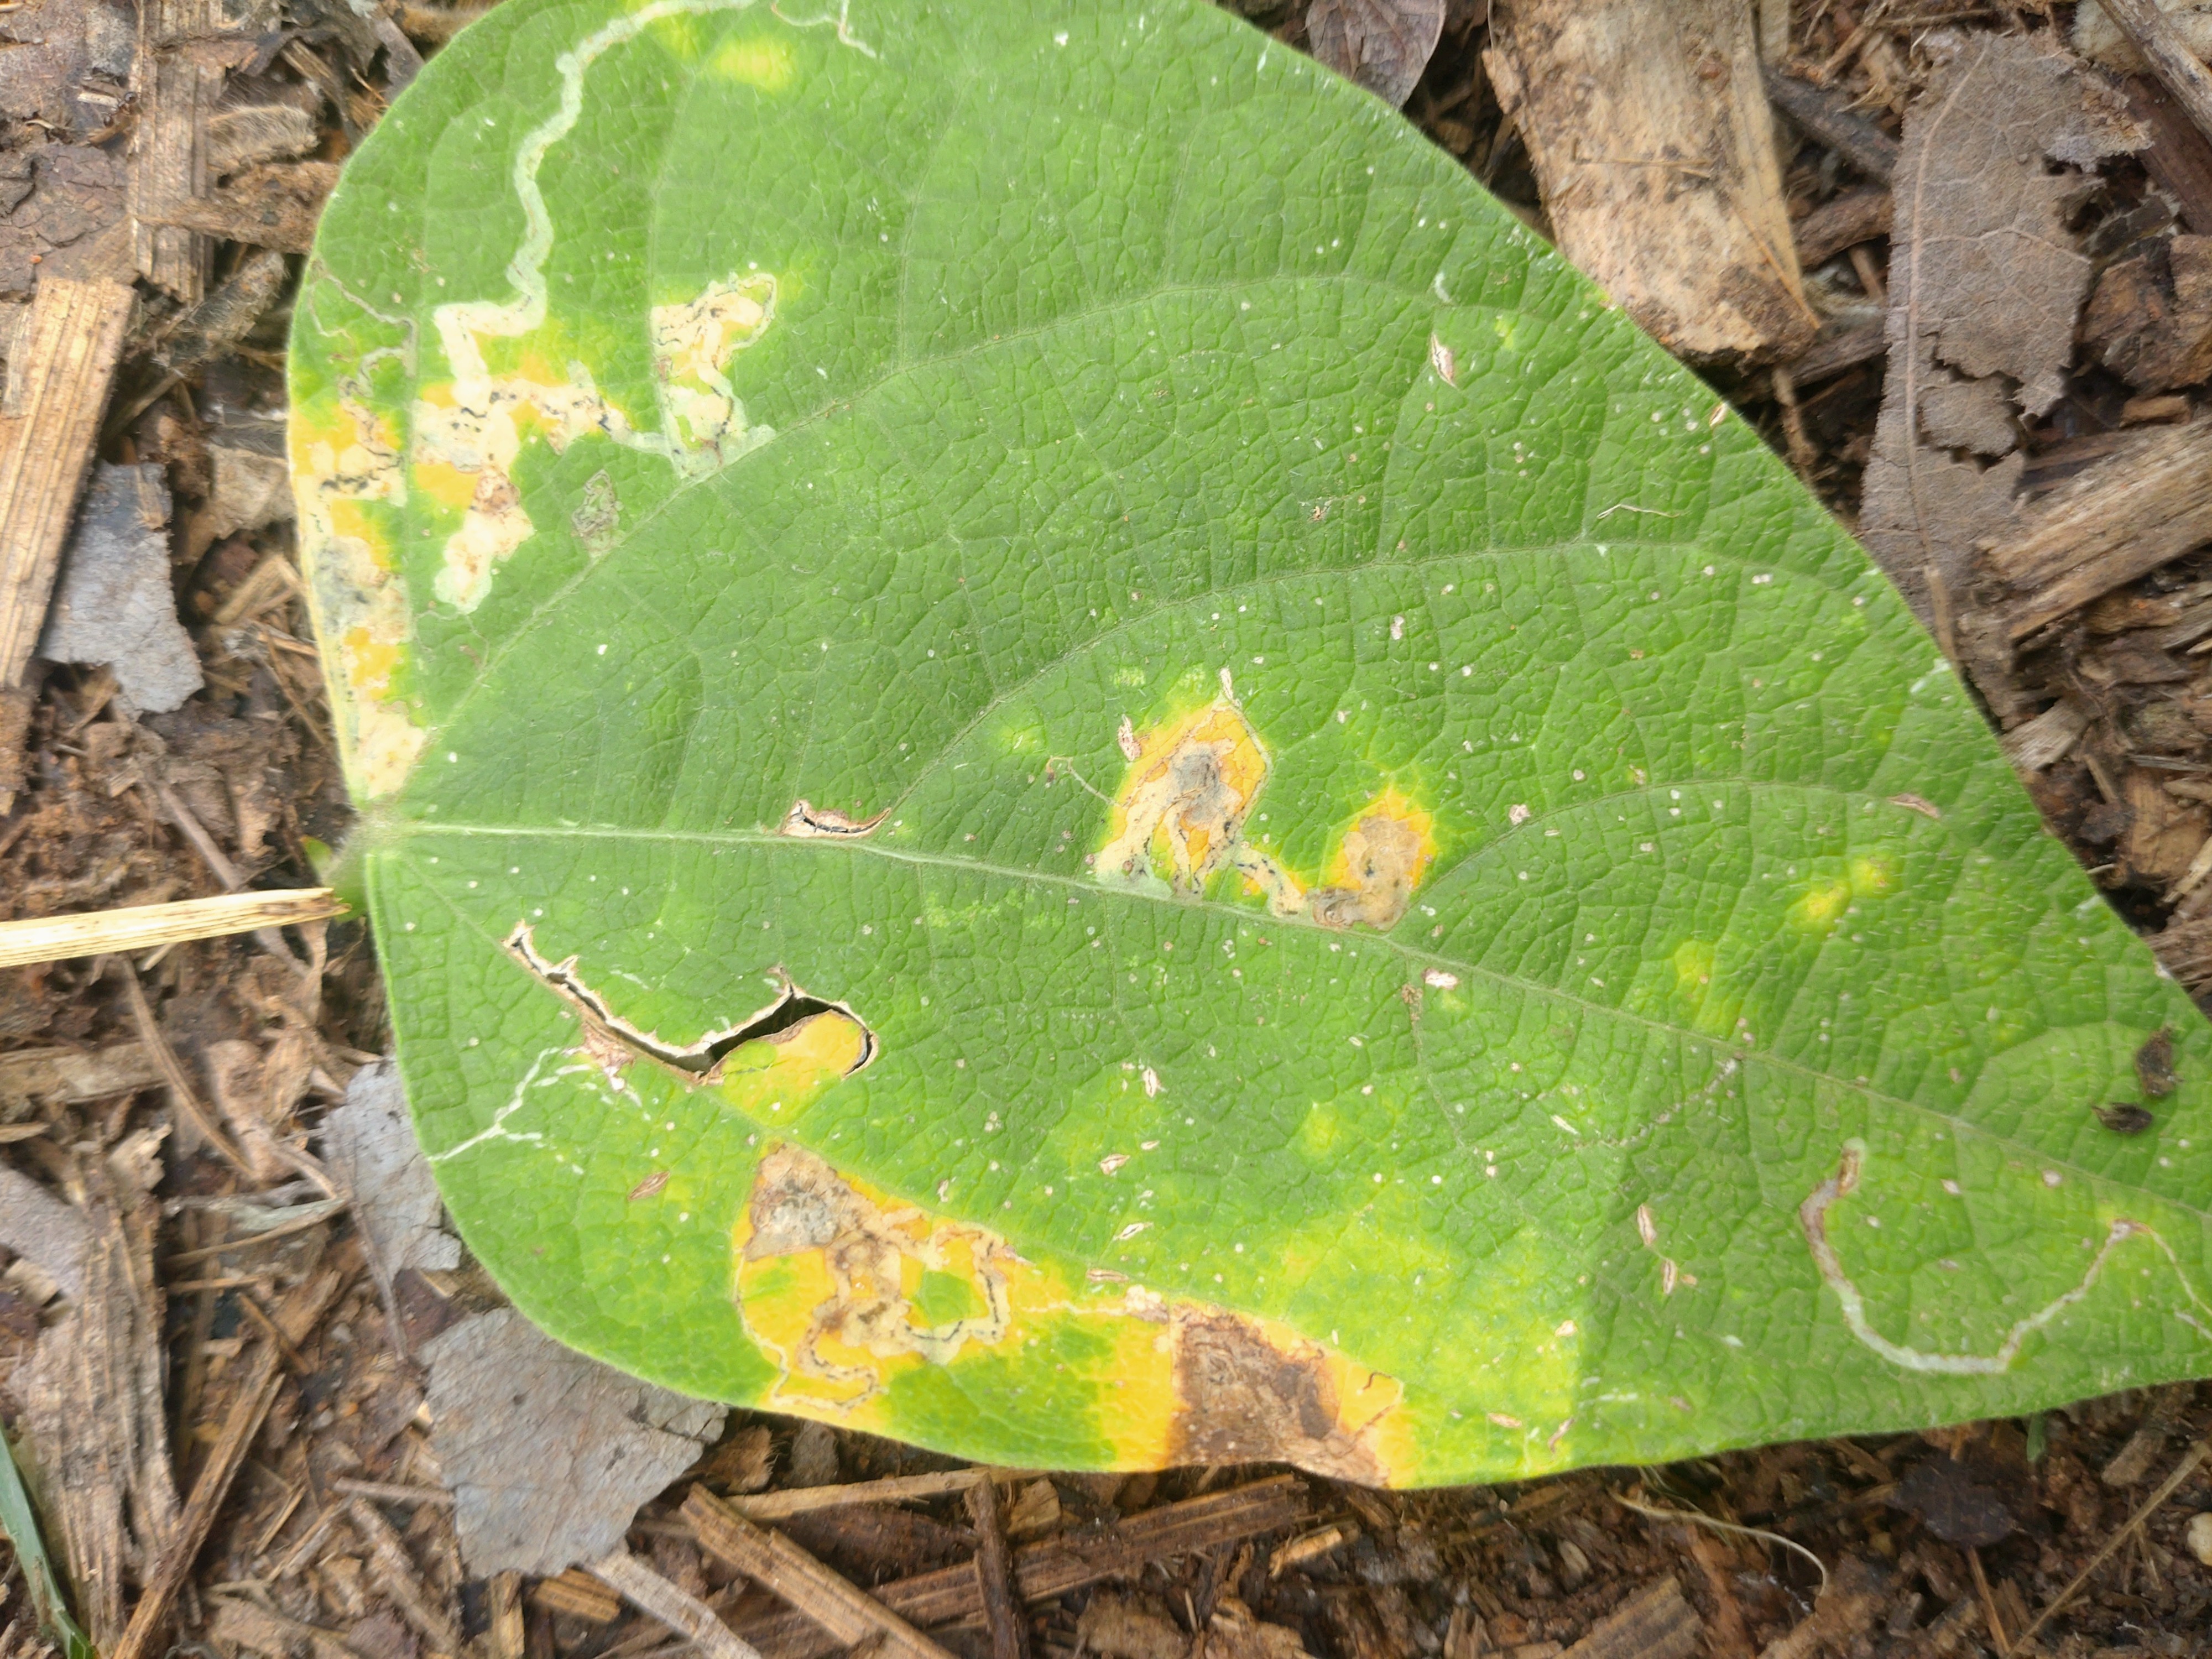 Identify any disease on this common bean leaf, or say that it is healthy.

rust
